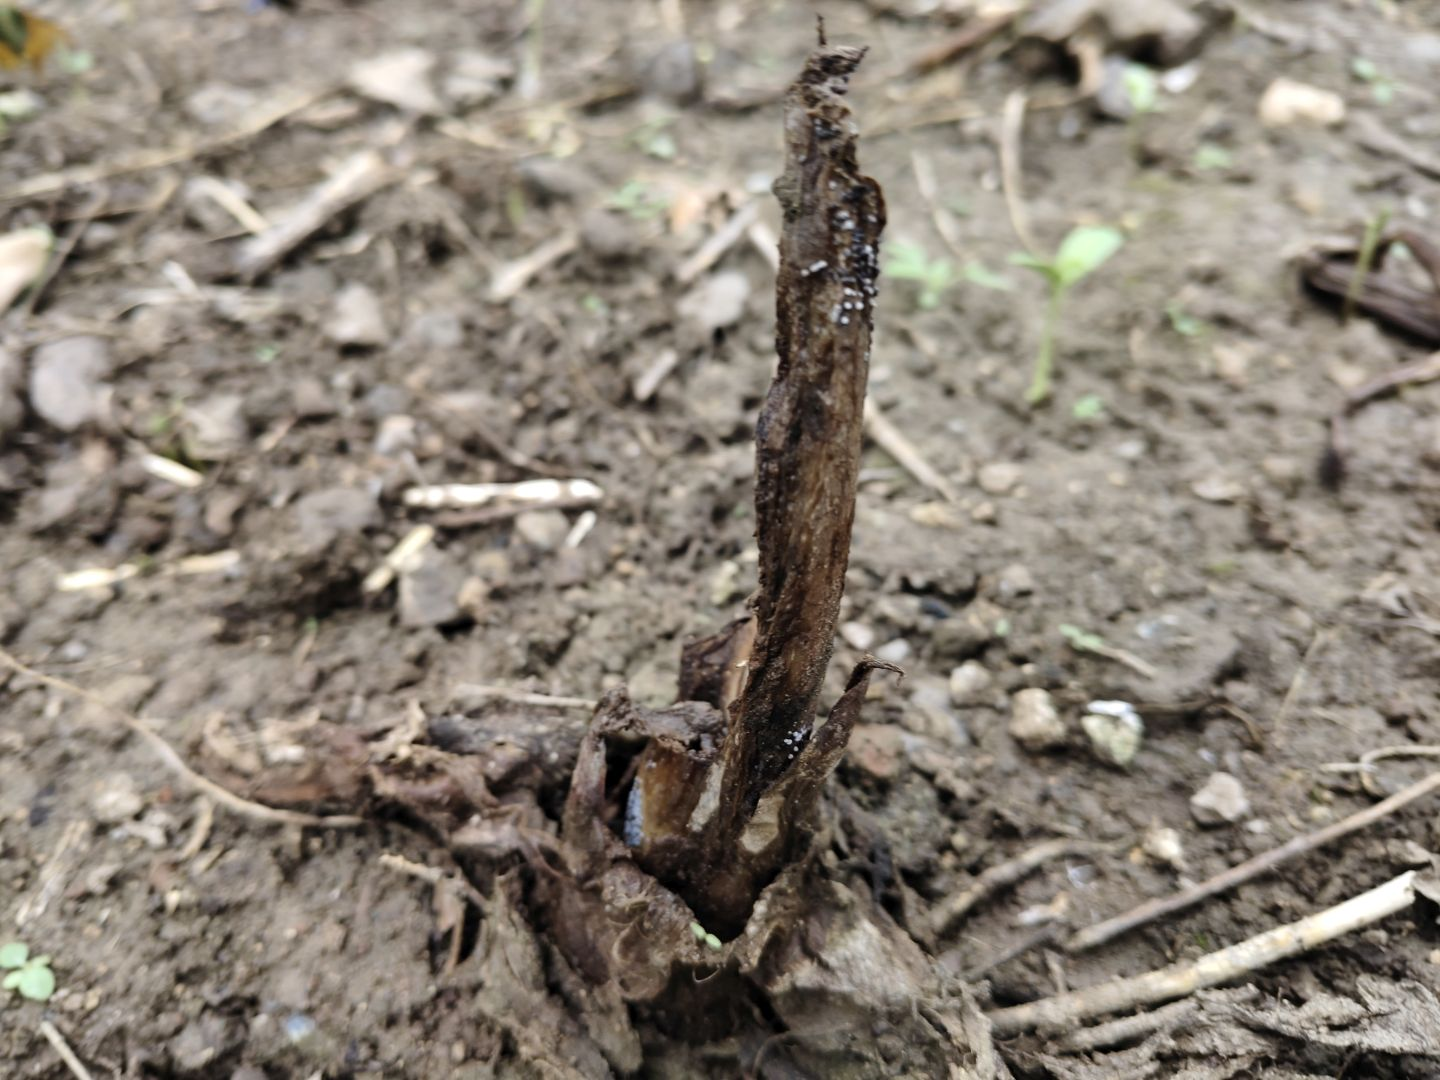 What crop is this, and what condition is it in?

taro, root rot
